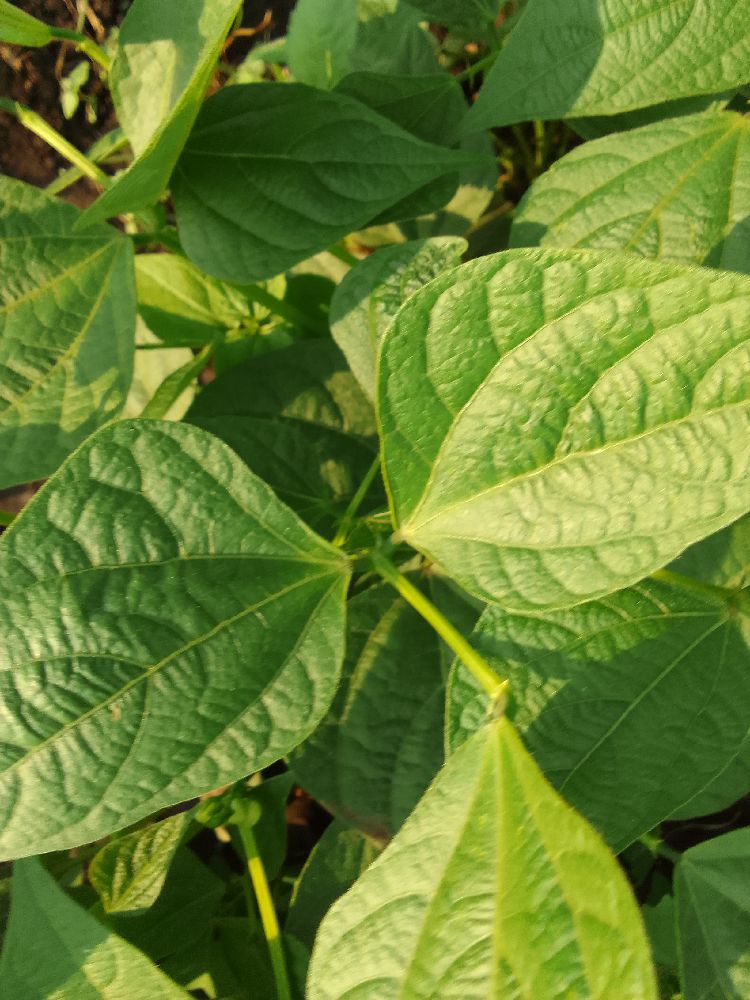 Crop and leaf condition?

common bean, healthy
